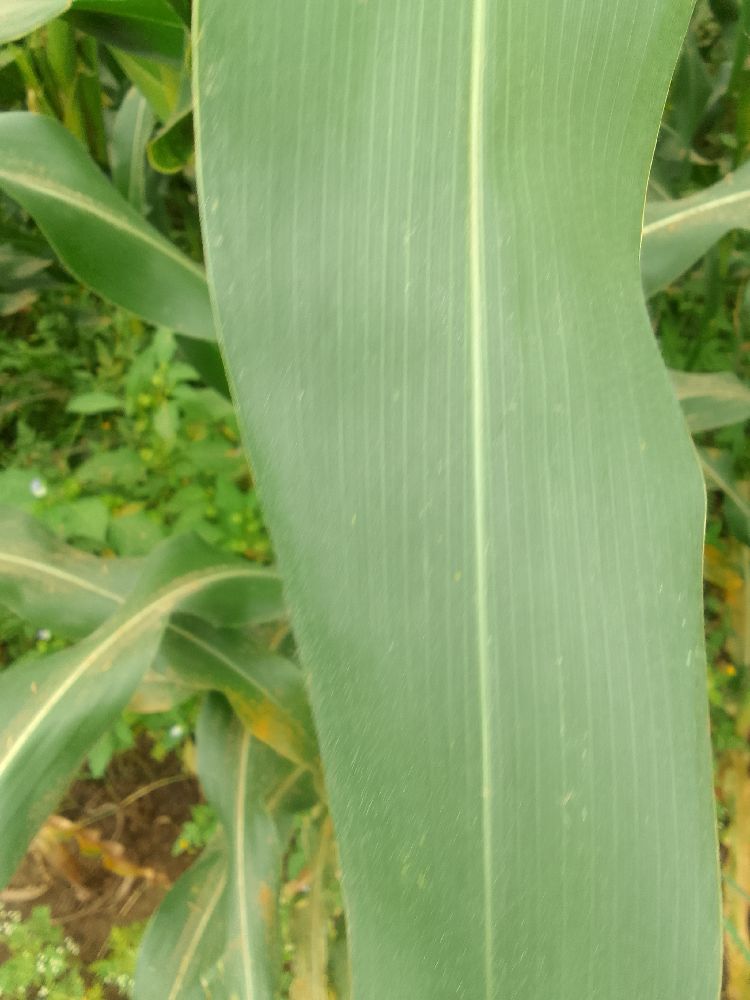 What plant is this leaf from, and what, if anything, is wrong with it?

maize, healthy
